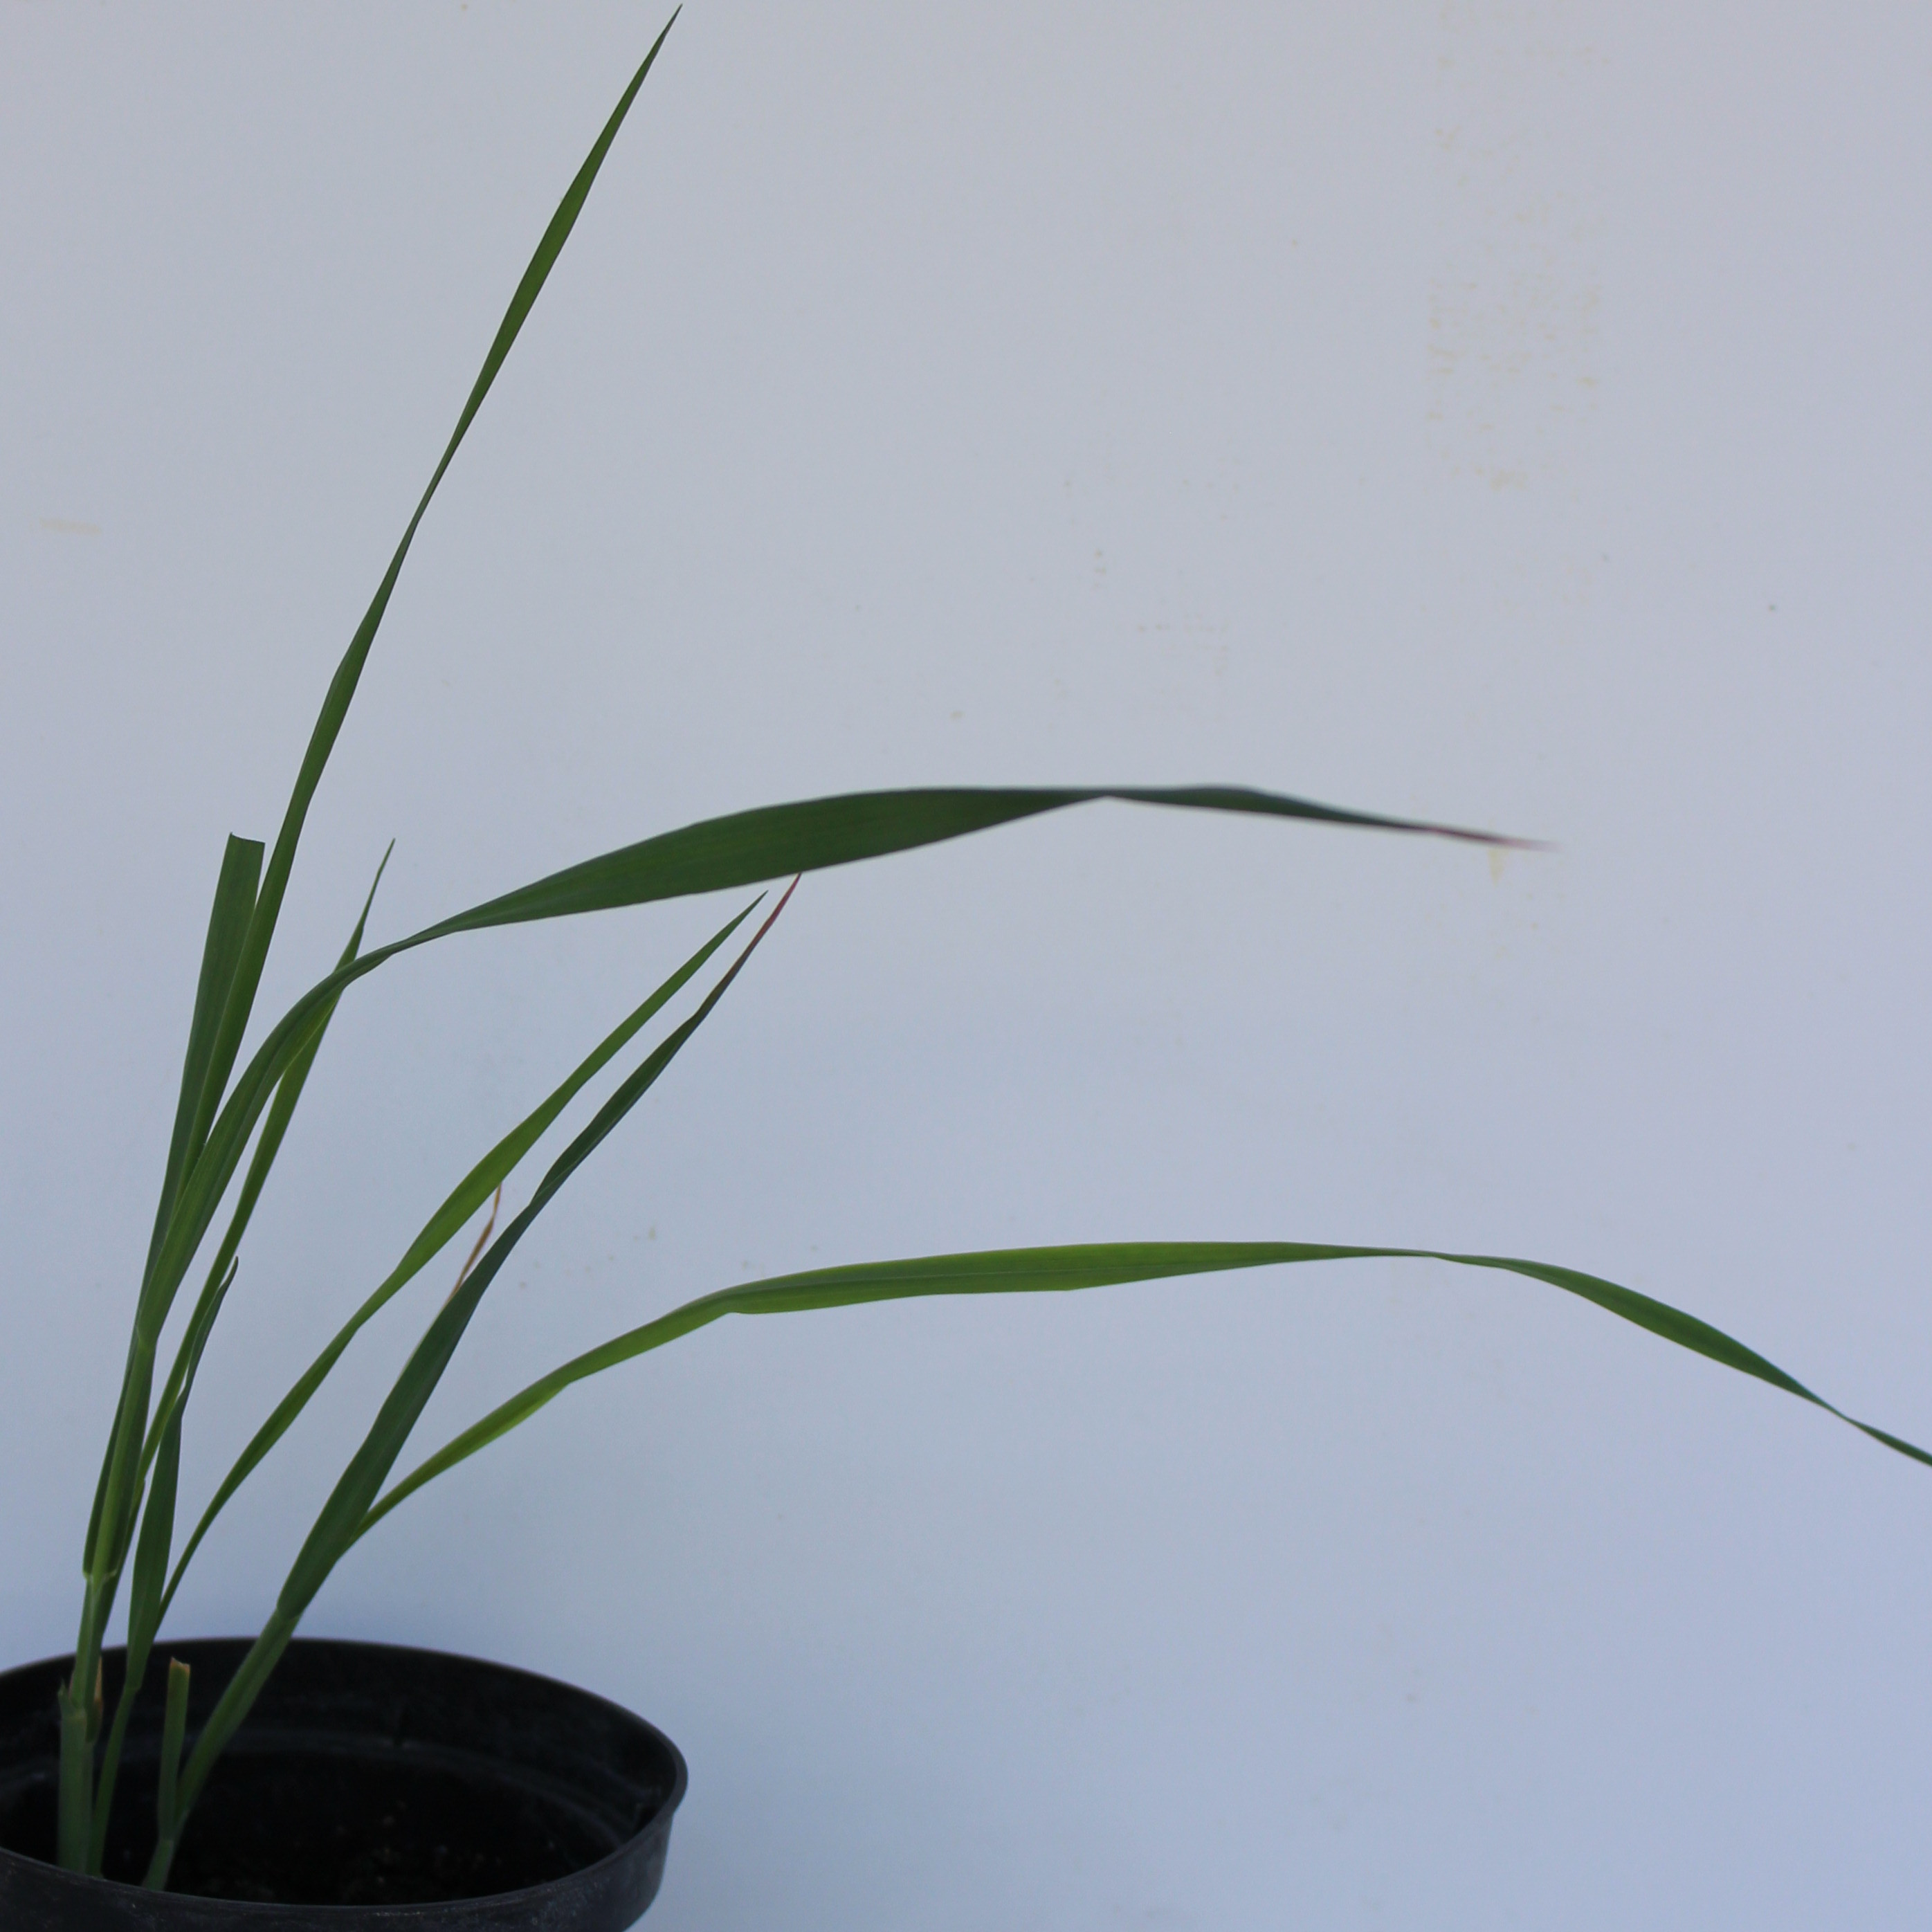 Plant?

Avena sterilis
